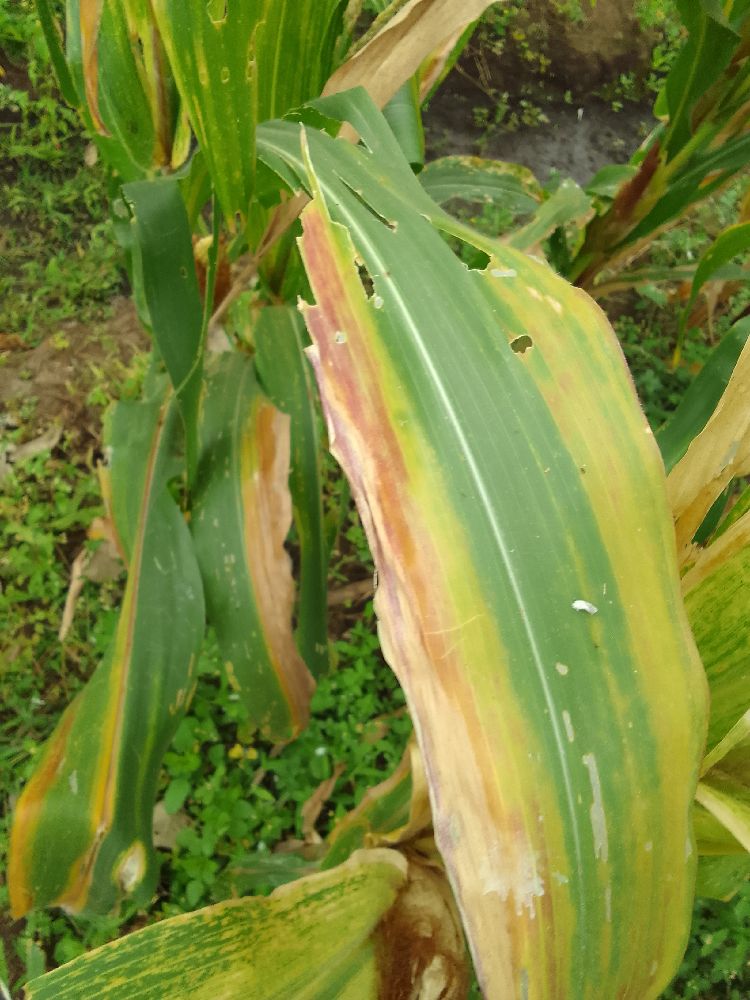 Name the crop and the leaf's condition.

maize, maize lethal necrosis
